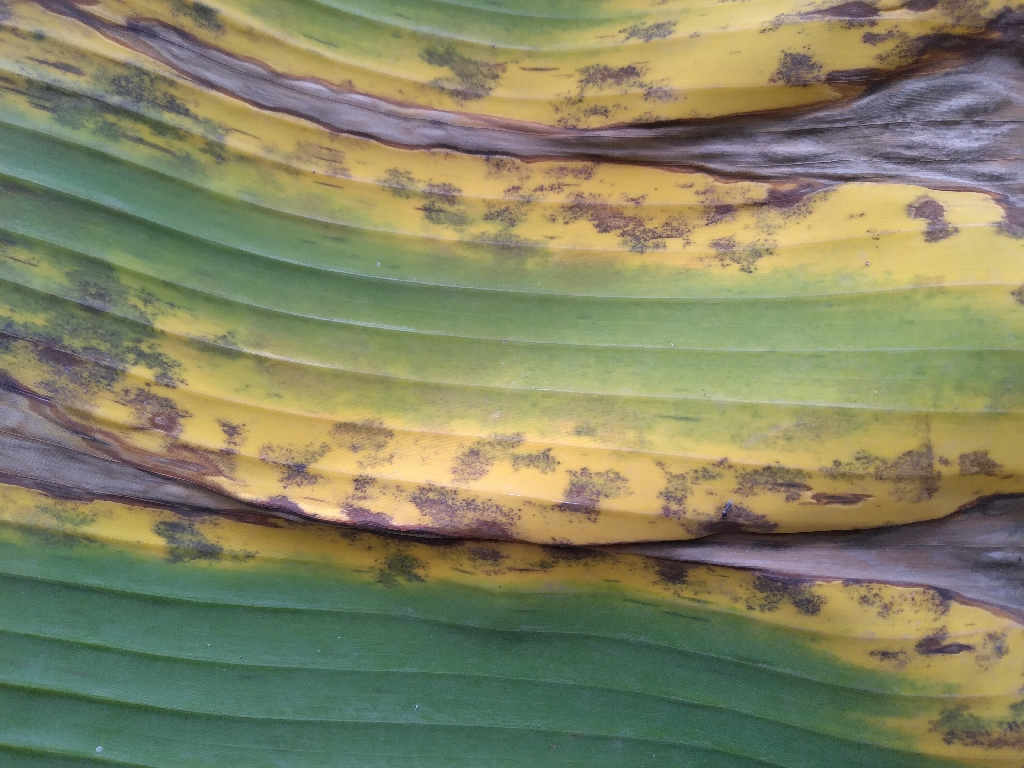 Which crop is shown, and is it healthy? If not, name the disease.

banana, black sigatoka
